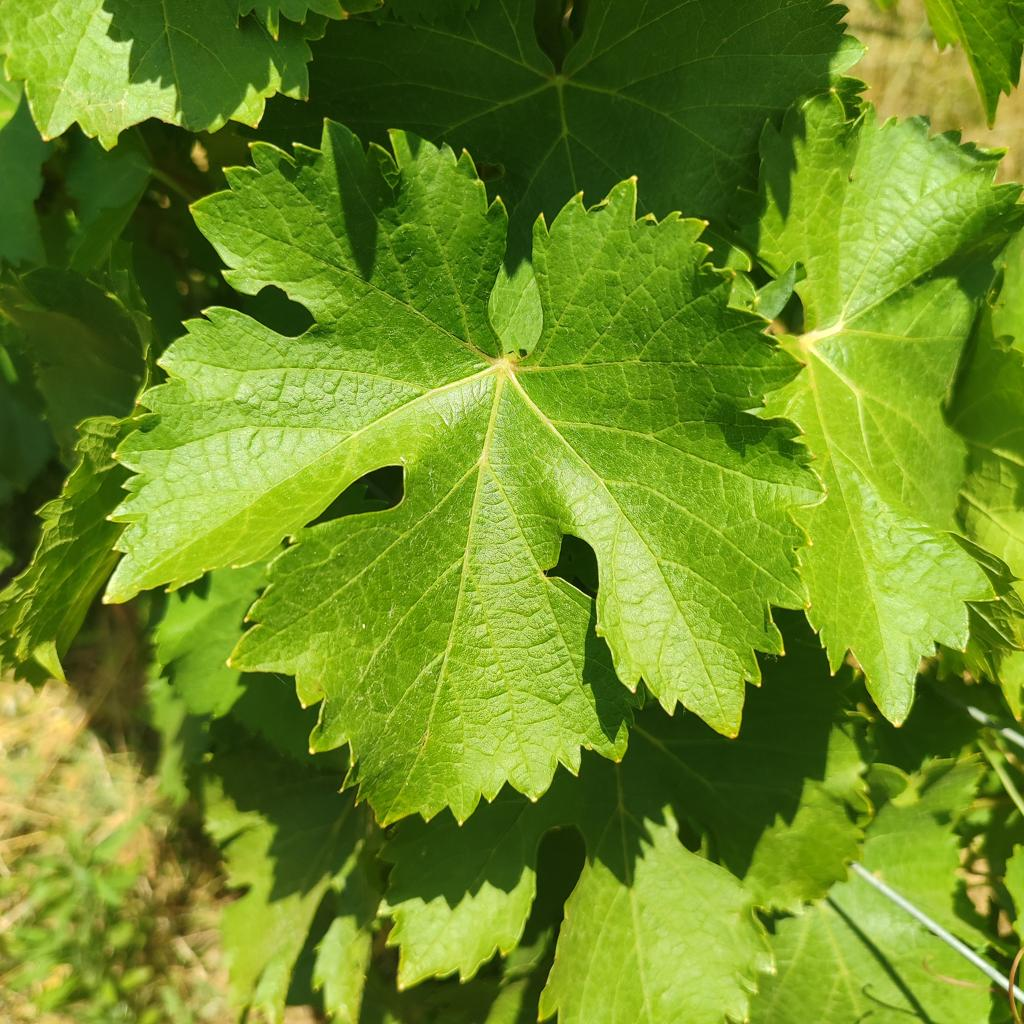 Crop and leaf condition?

grapevine, healthy
